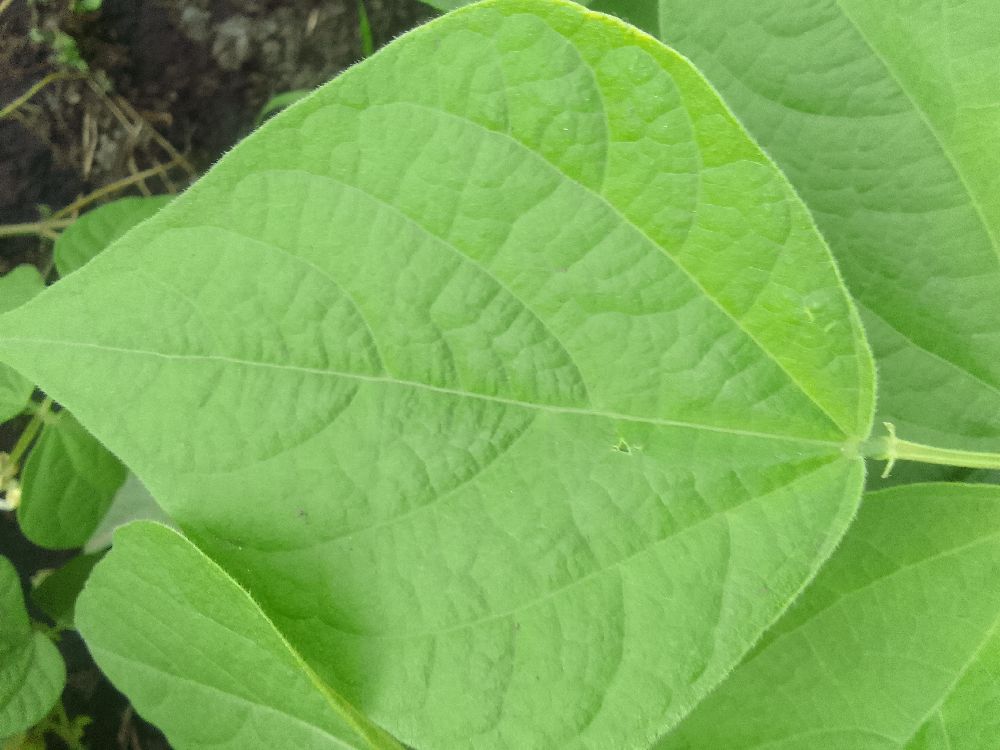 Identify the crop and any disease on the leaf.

common bean, healthy
